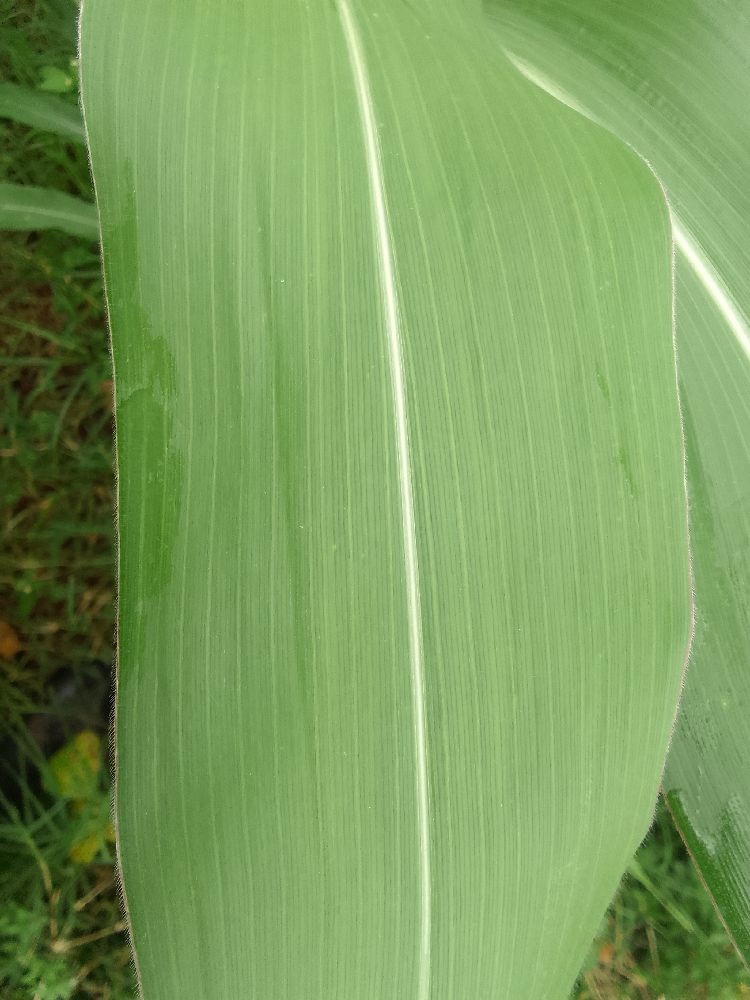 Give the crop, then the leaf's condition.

maize, healthy
